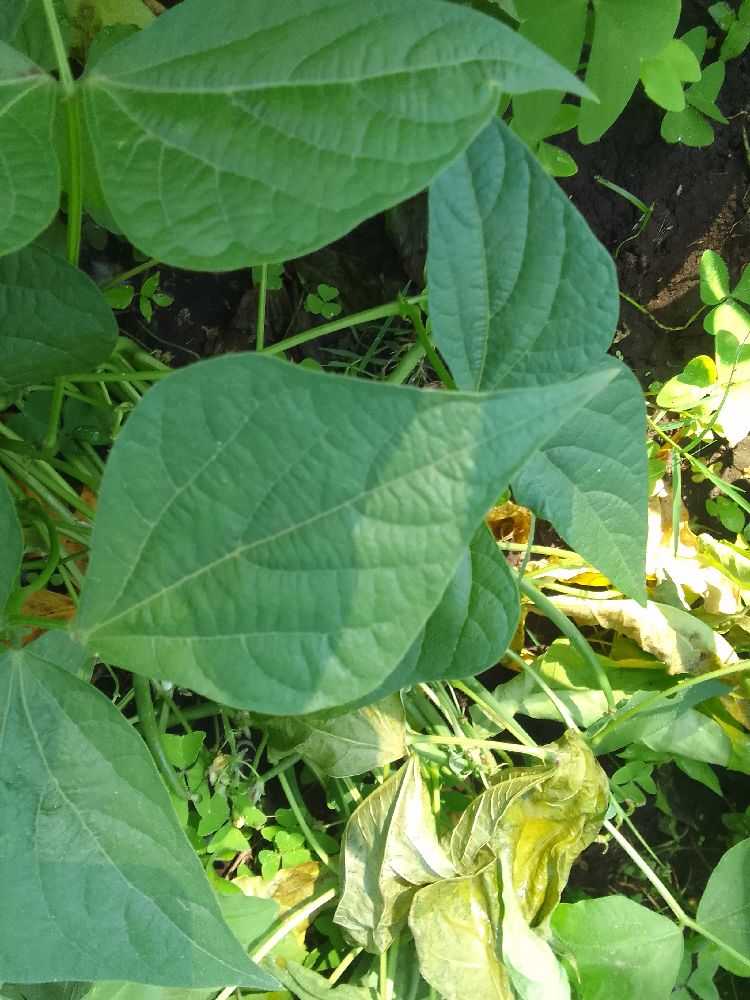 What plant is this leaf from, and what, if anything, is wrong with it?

common bean, healthy
